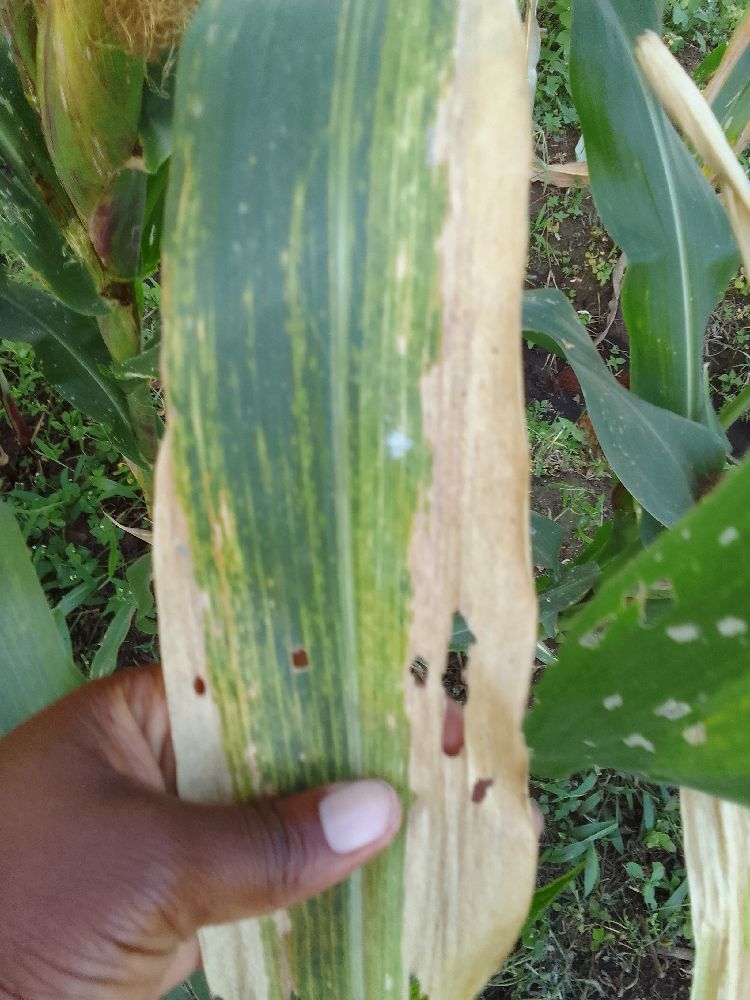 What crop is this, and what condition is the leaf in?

maize, maize lethal necrosis
